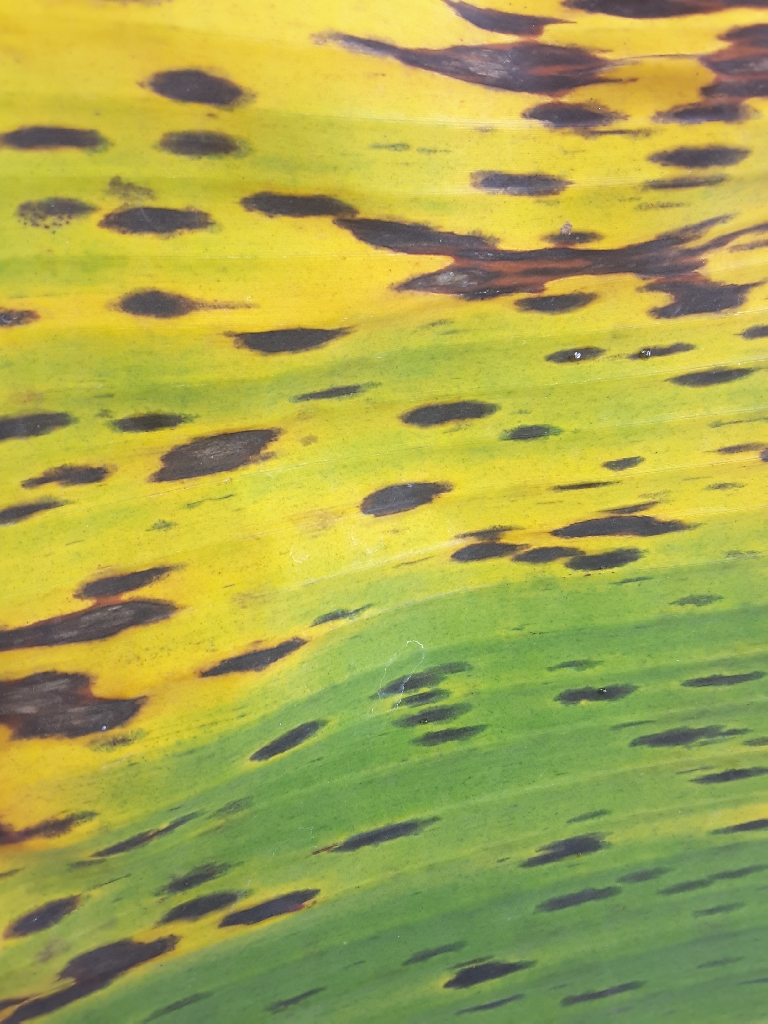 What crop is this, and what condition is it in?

banana, black sigatoka
